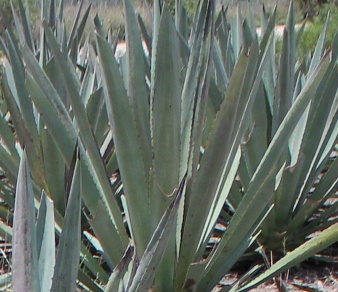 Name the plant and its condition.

agave, healthy
